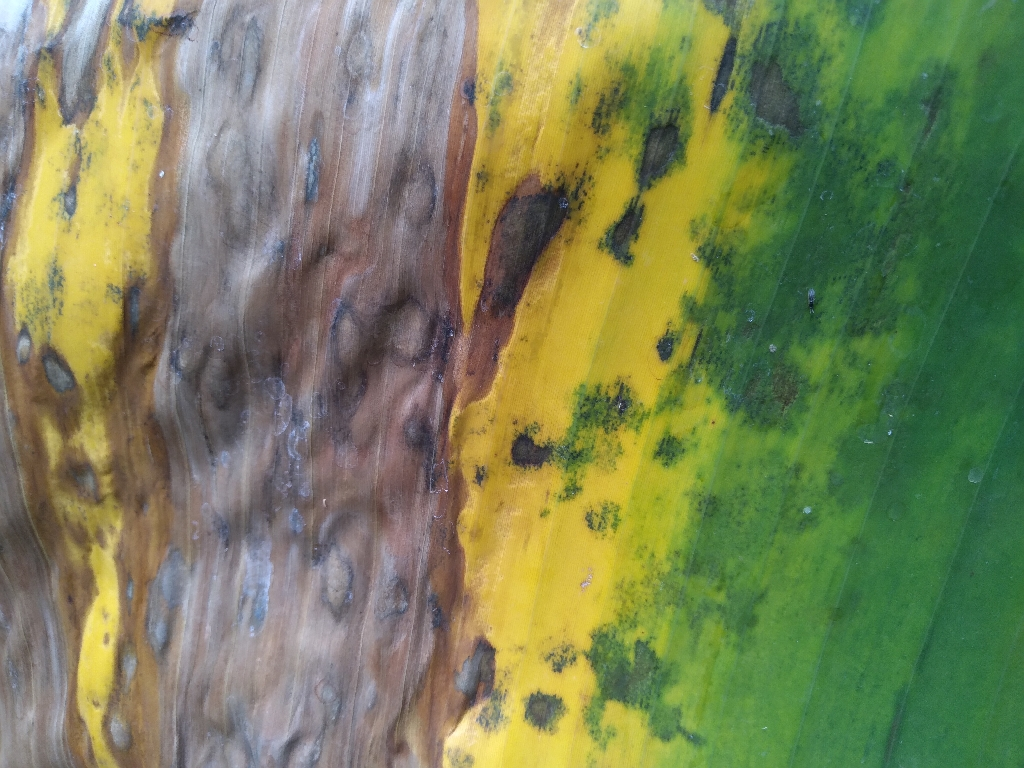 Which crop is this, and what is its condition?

banana, black sigatoka
